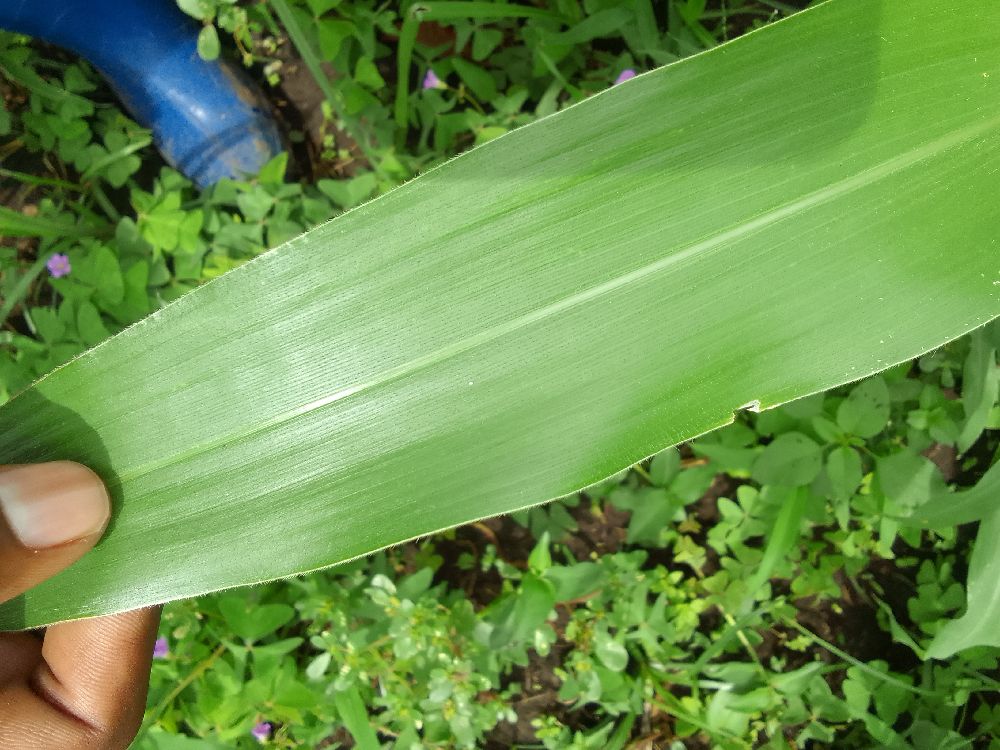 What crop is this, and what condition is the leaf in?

maize, healthy
